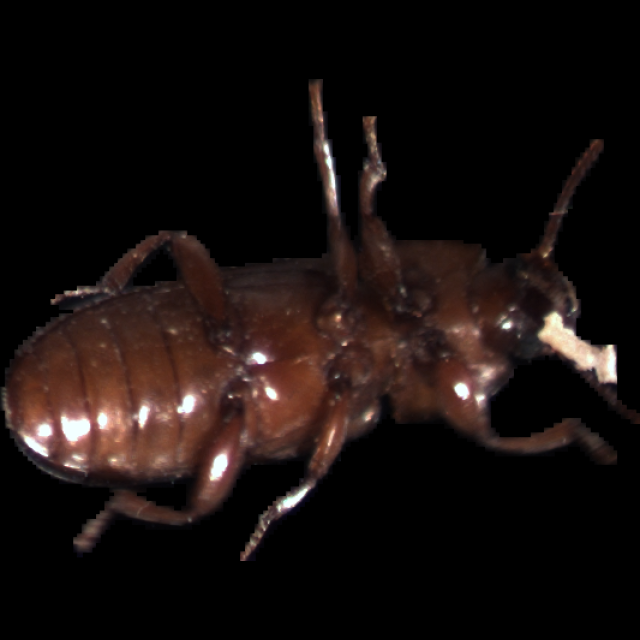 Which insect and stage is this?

mealworm beetle
